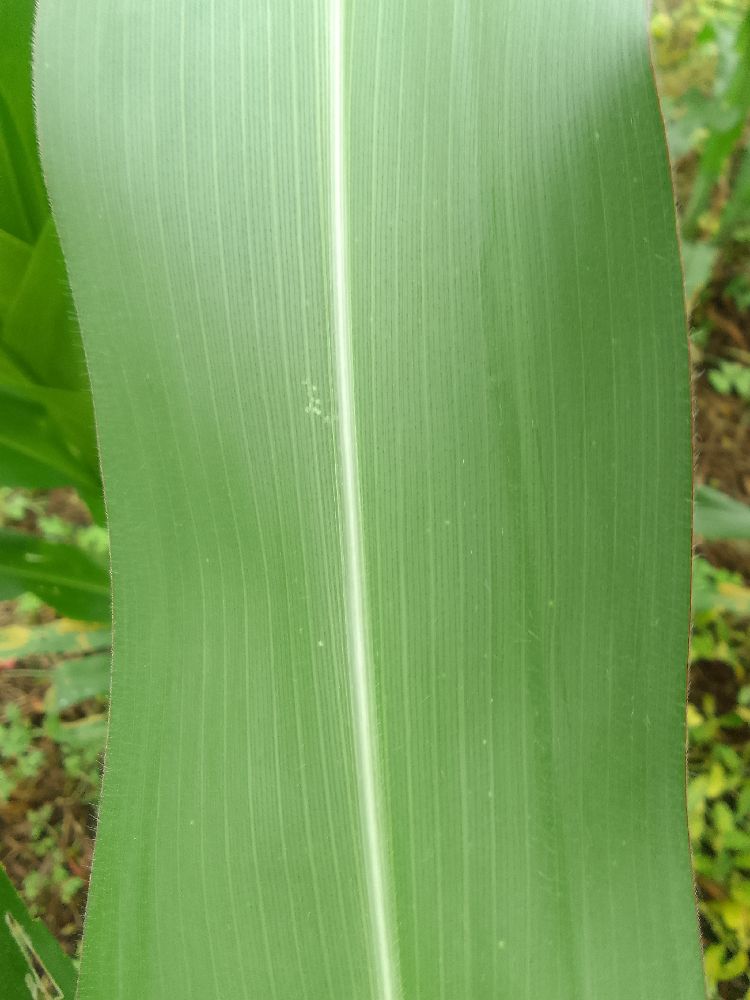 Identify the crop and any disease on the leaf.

maize, healthy
